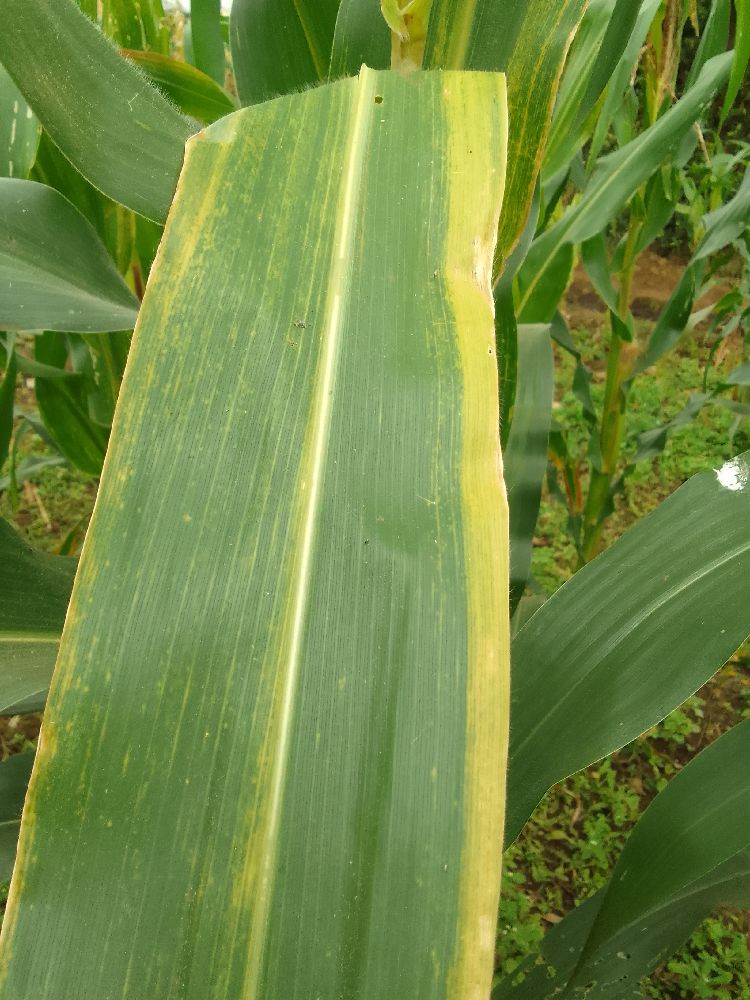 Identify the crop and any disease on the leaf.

maize, maize lethal necrosis
